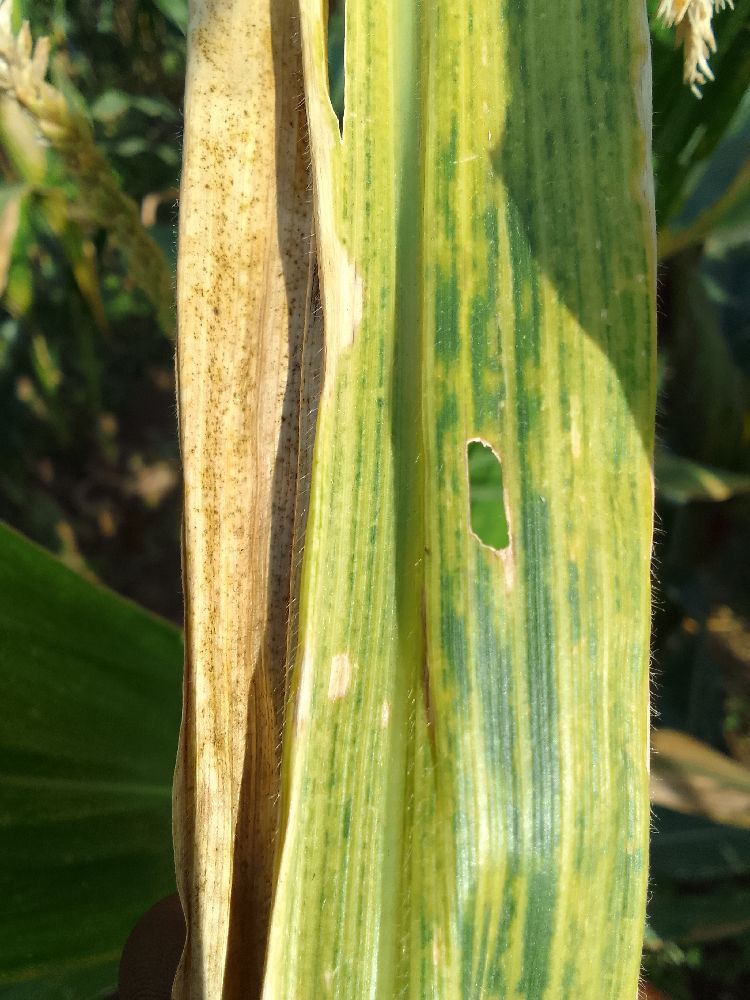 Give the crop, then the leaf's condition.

maize, maize lethal necrosis
